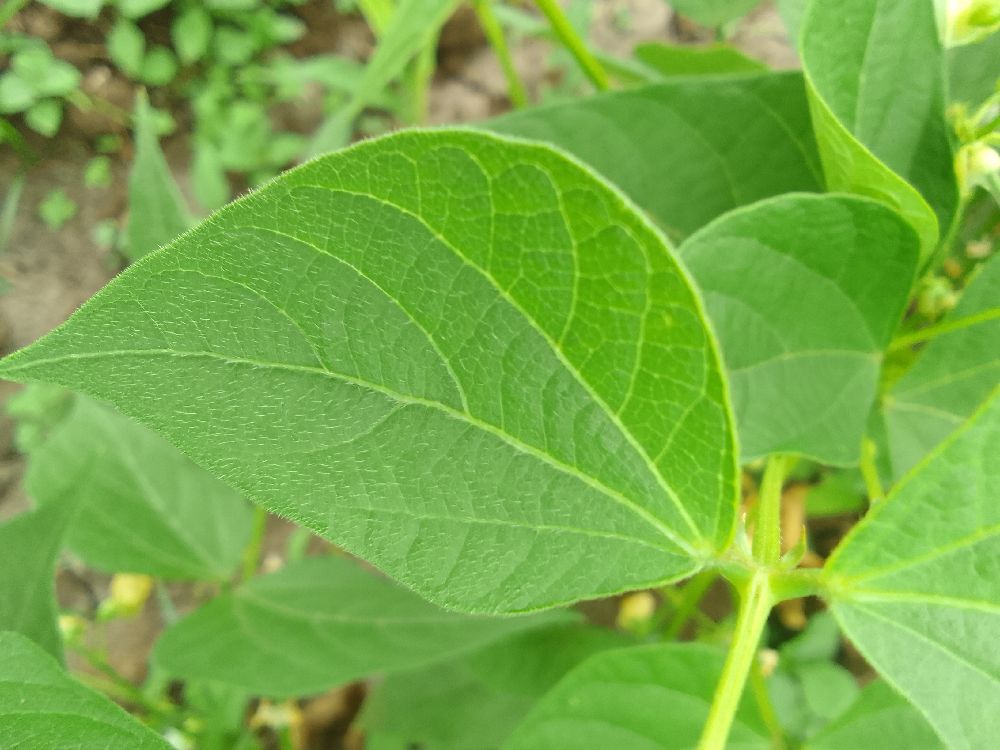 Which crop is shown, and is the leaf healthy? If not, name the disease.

common bean, healthy
